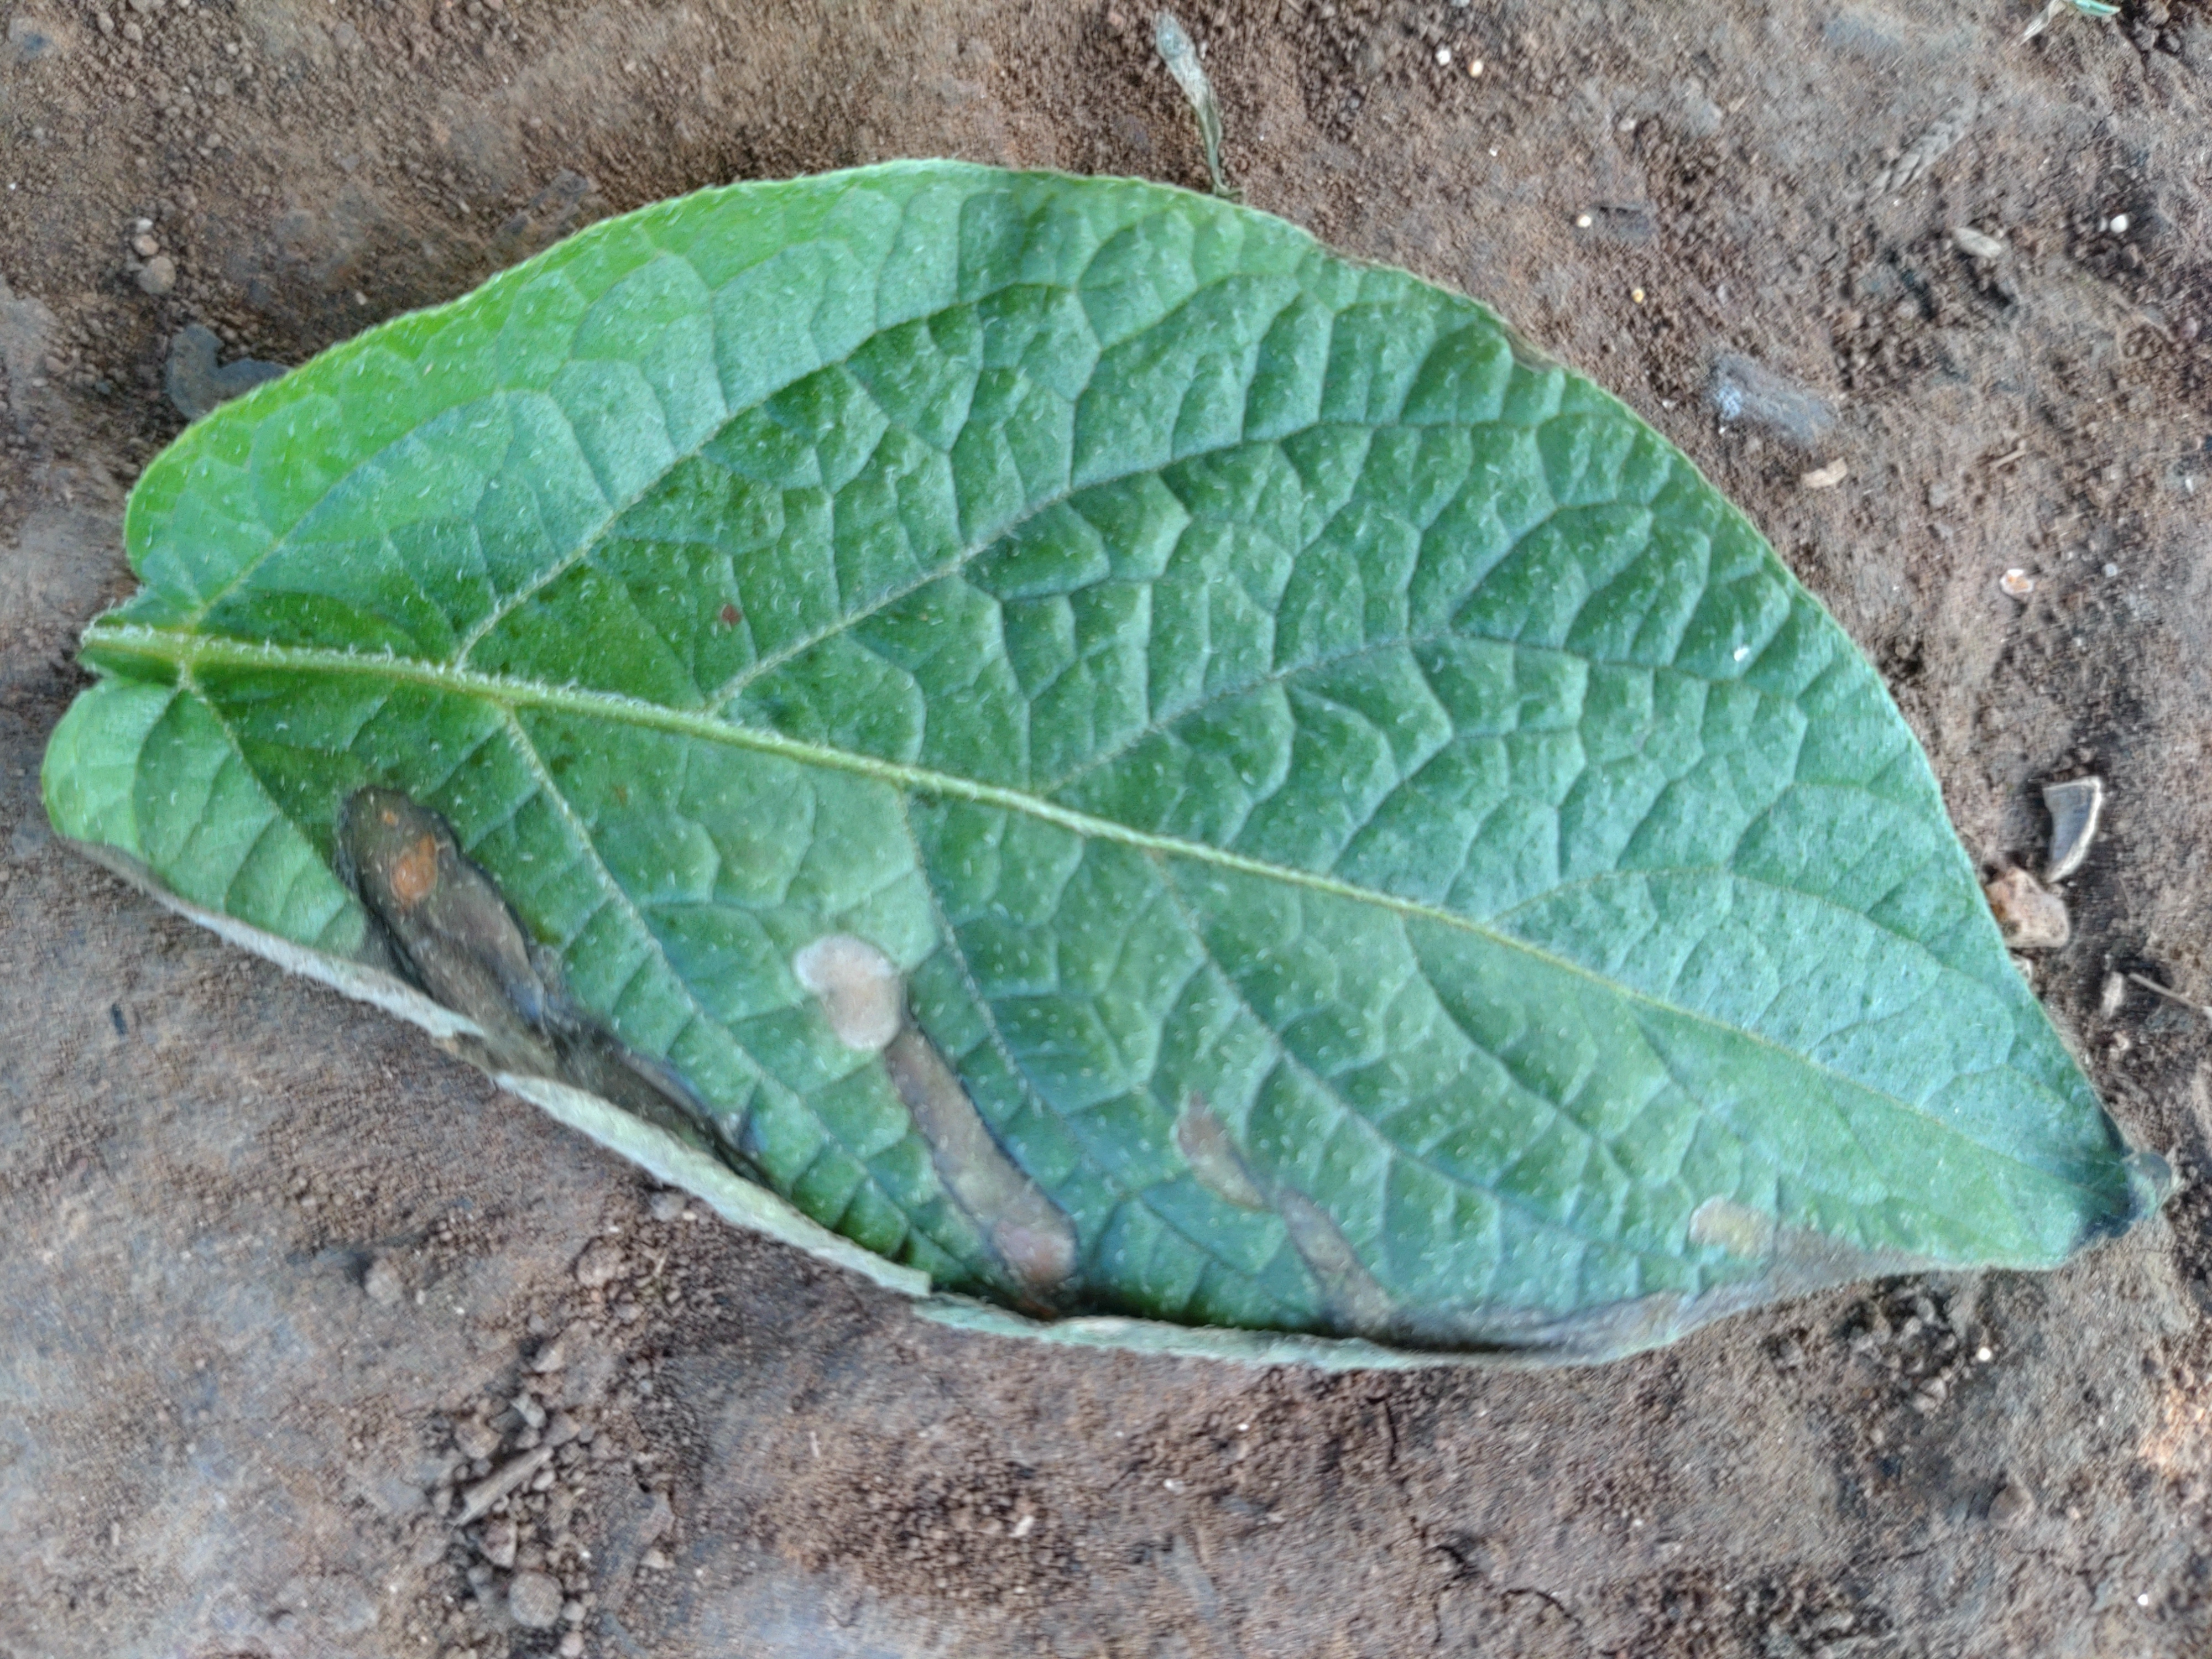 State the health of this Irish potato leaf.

early blight
